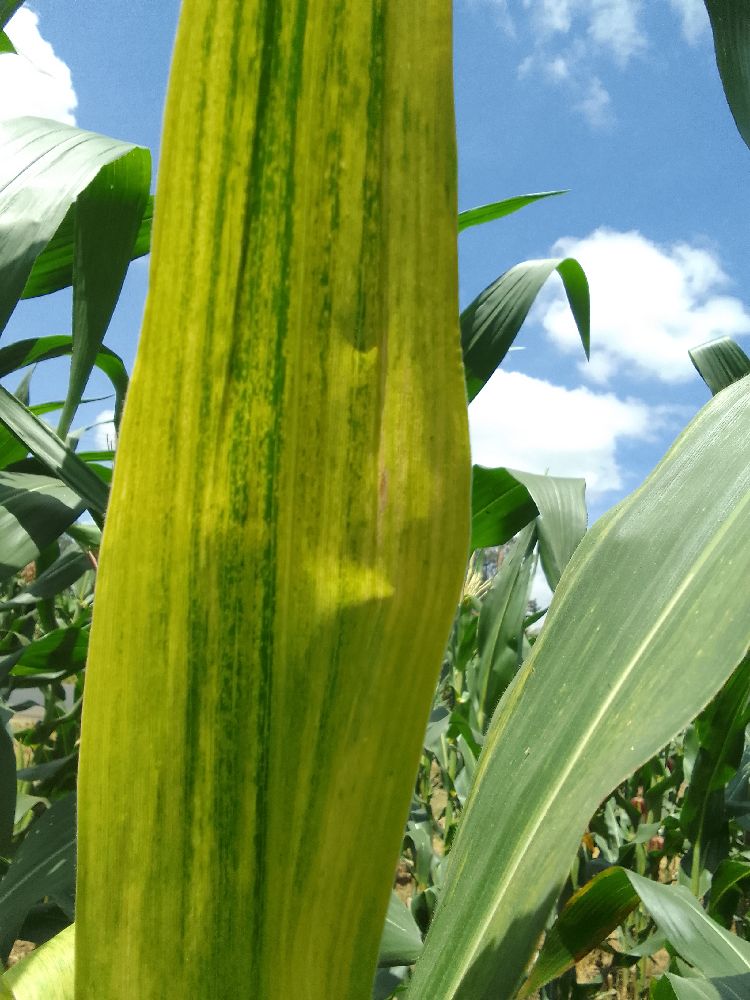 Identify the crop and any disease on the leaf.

maize, maize lethal necrosis
